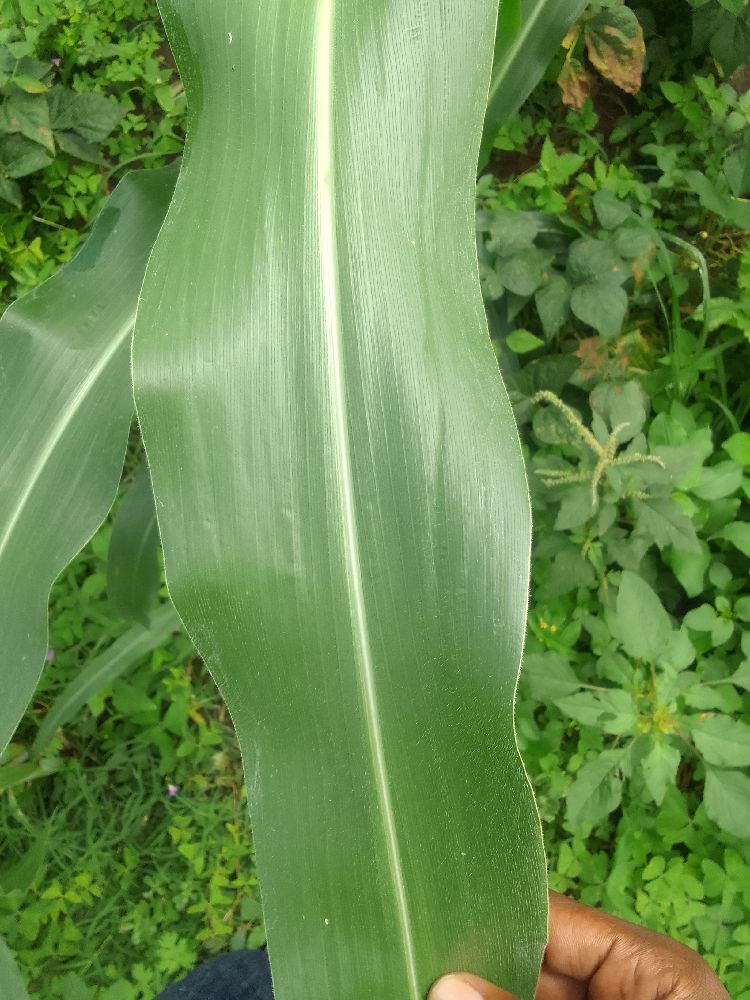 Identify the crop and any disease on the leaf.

maize, healthy
